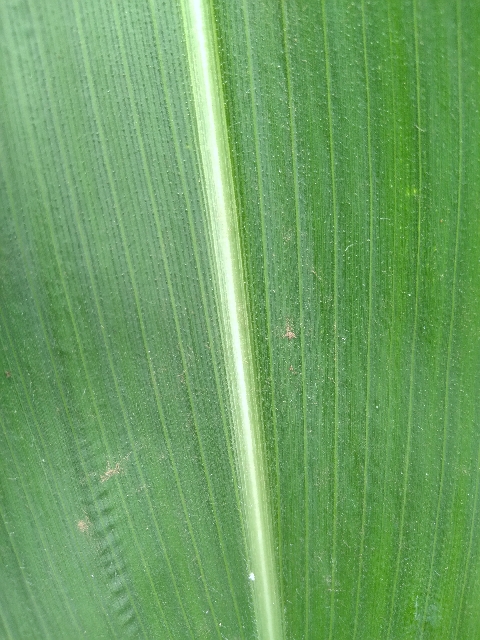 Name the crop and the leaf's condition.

maize, healthy
